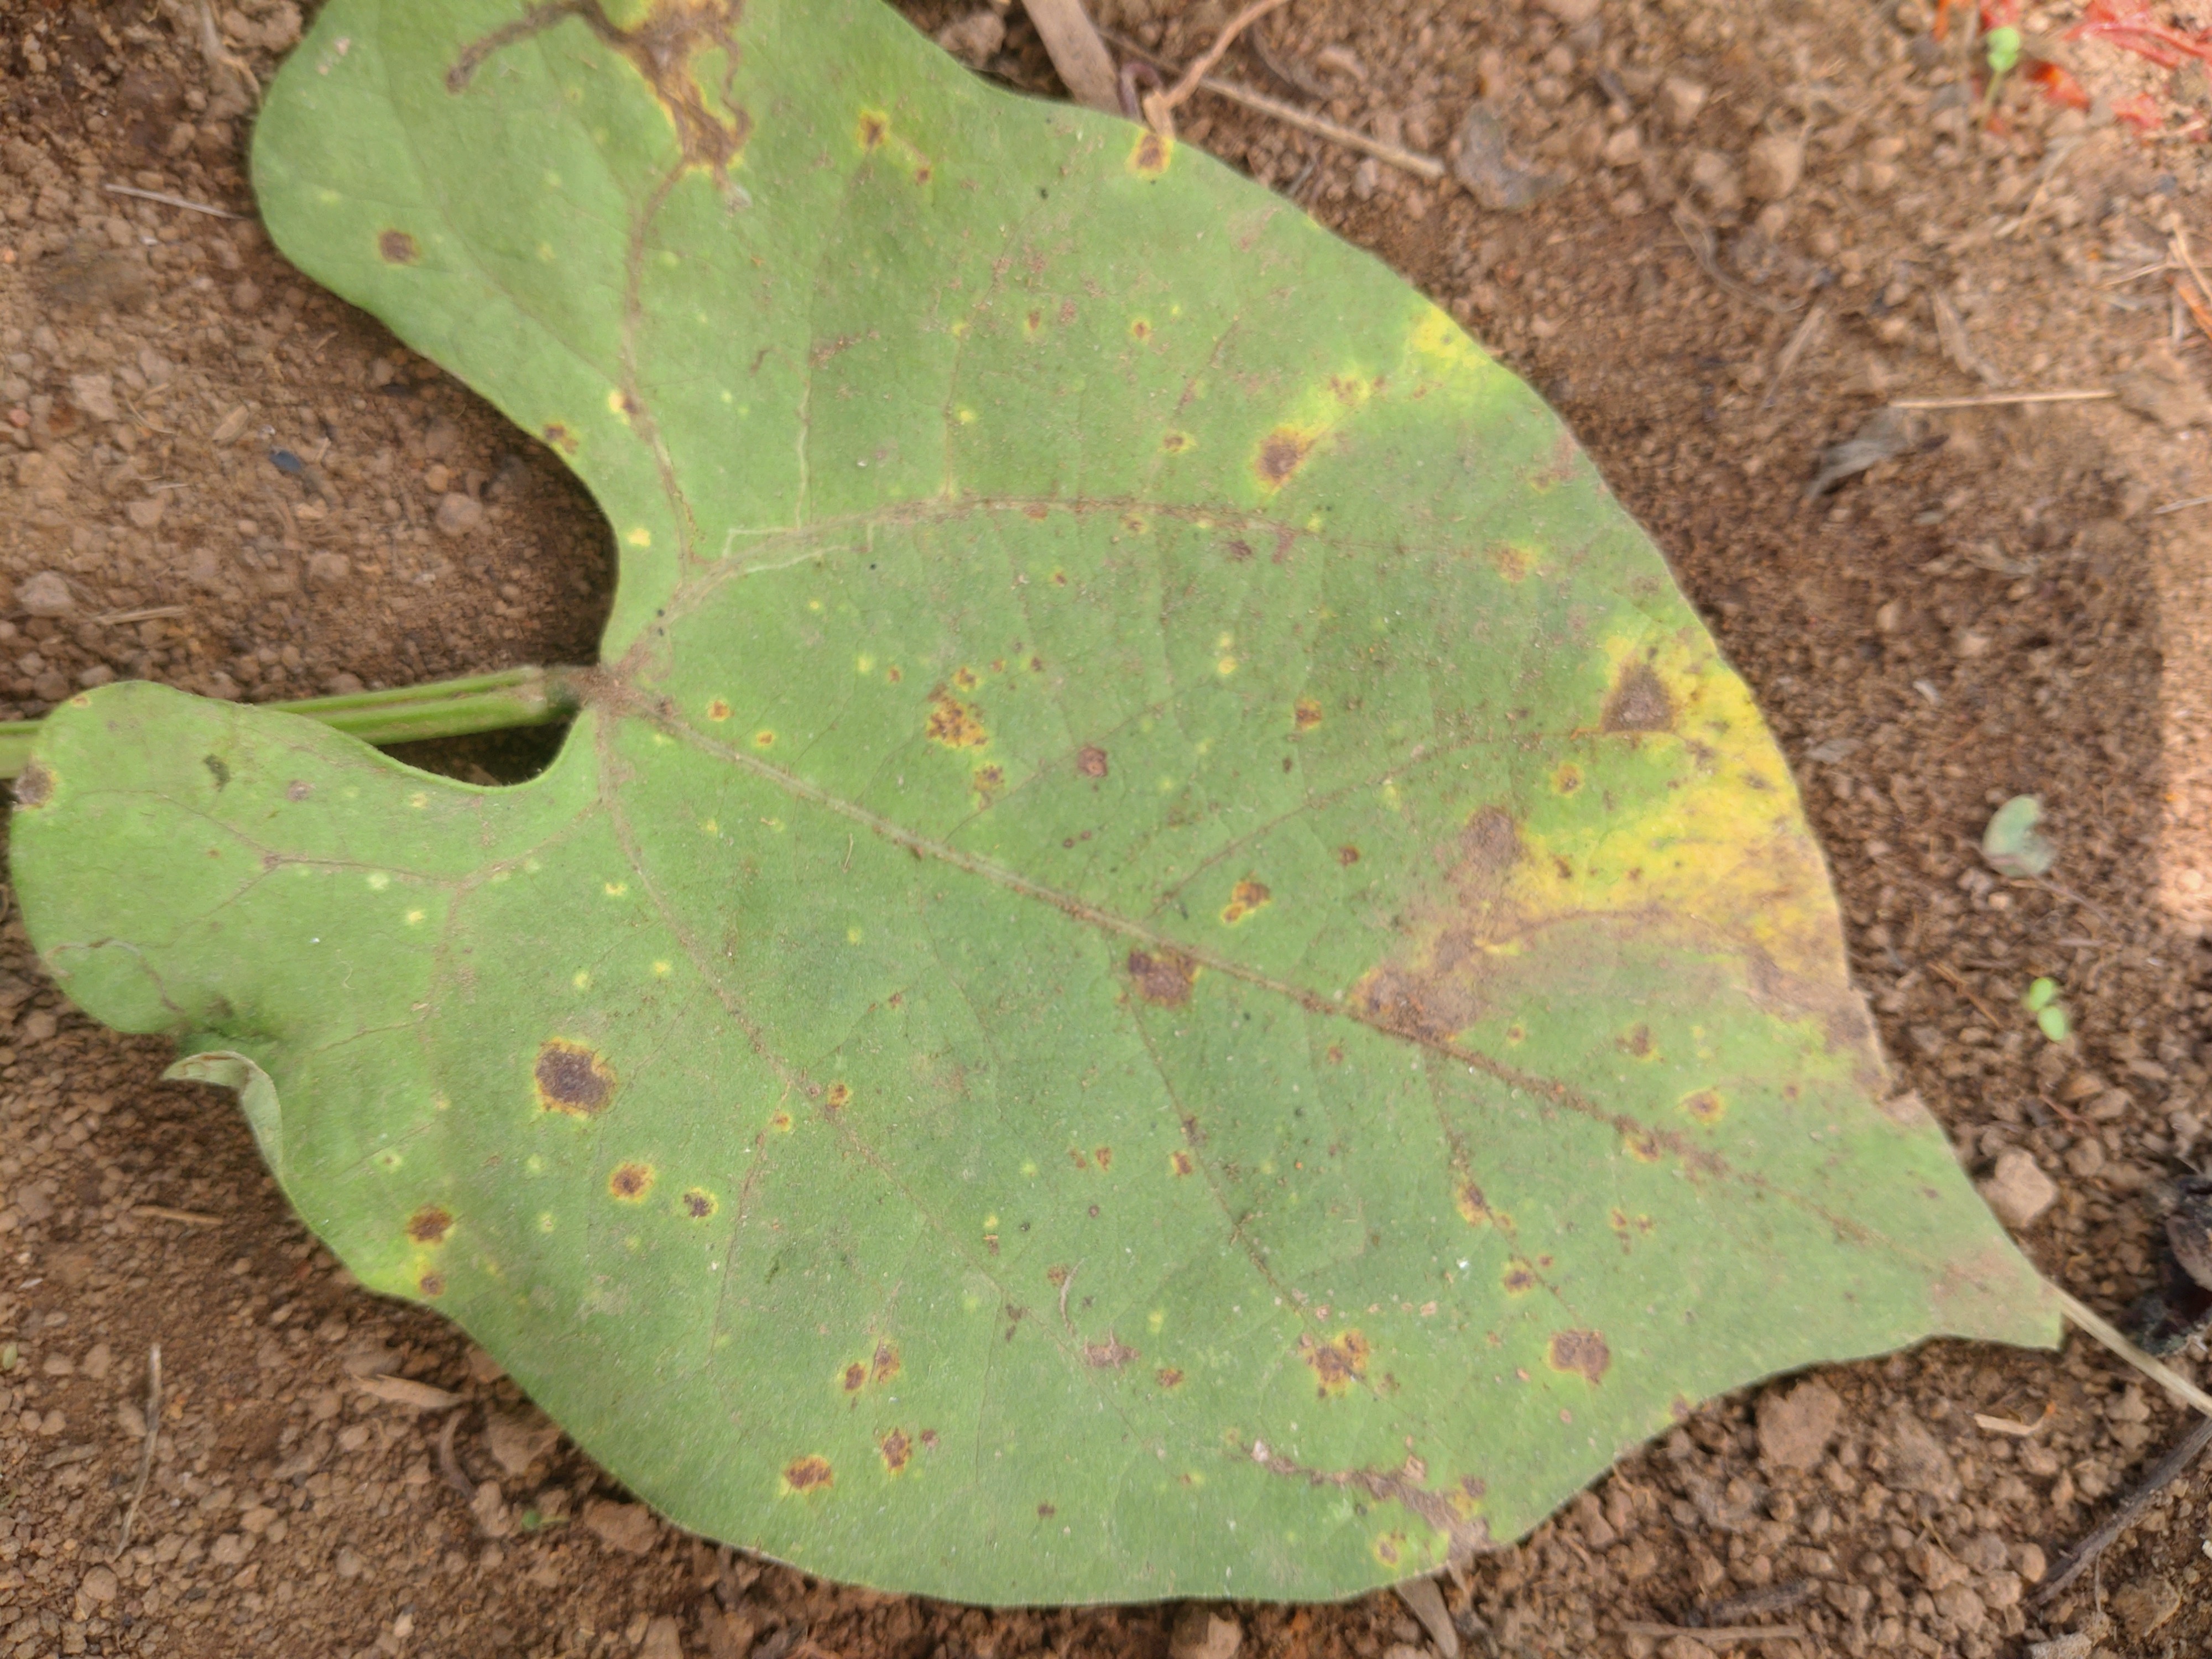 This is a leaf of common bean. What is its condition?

rust
